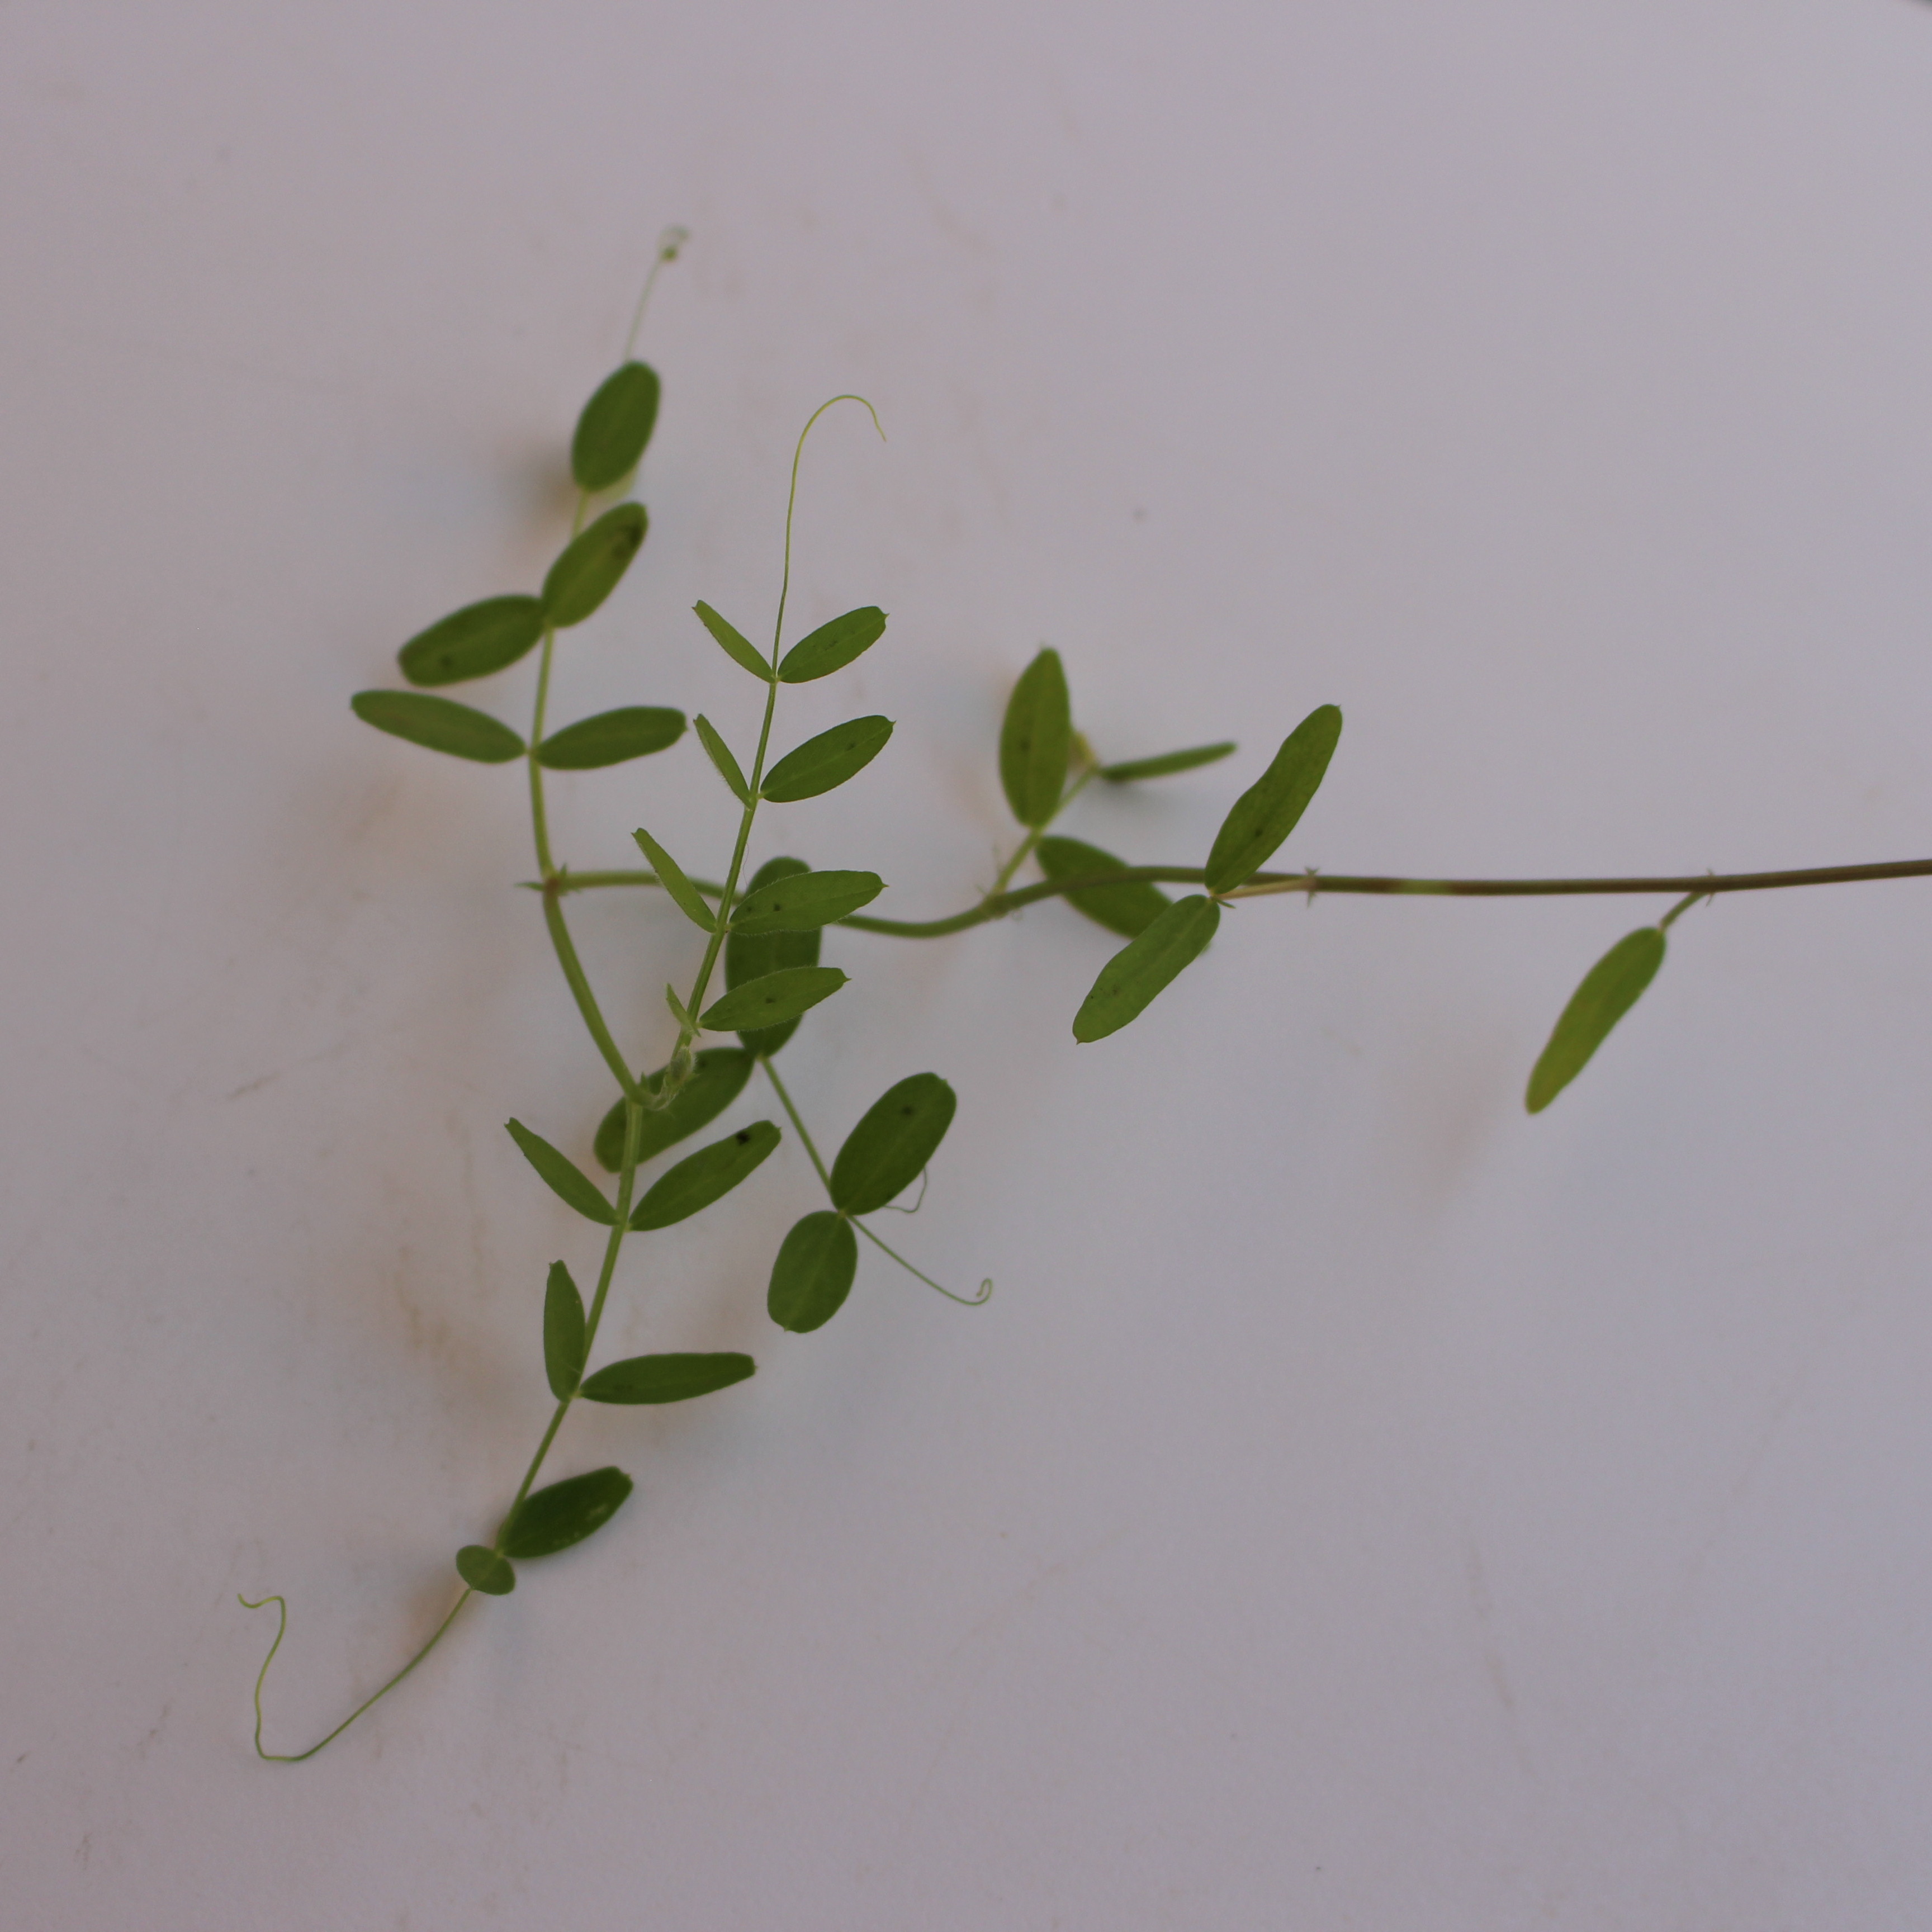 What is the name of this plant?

Vicia sativa
